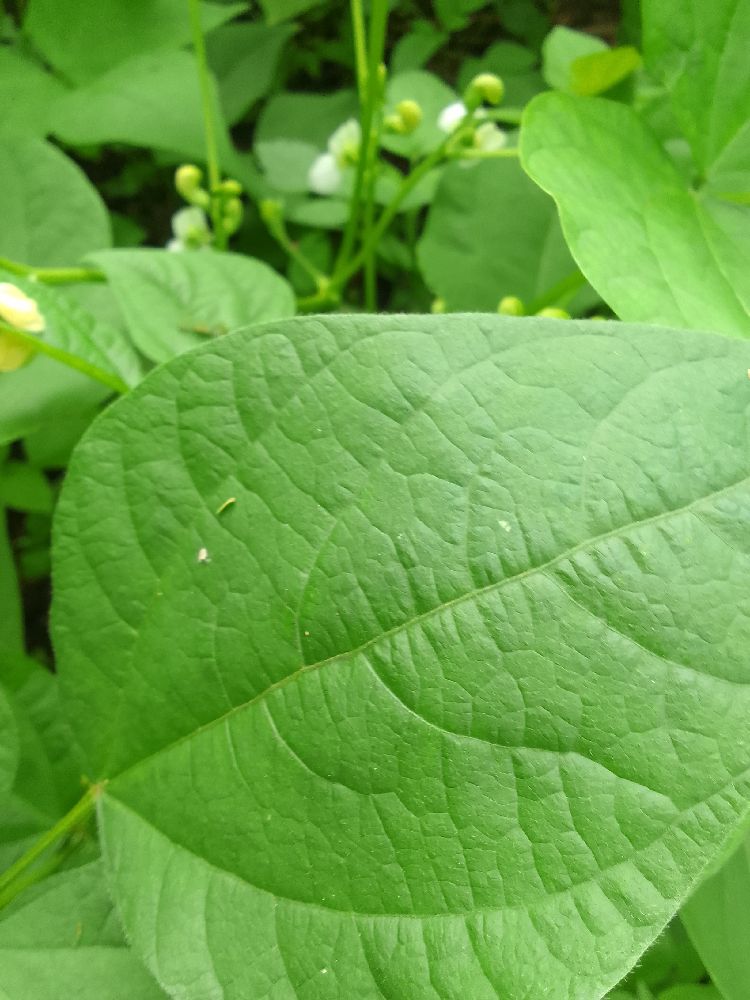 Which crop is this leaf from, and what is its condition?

common bean, healthy
